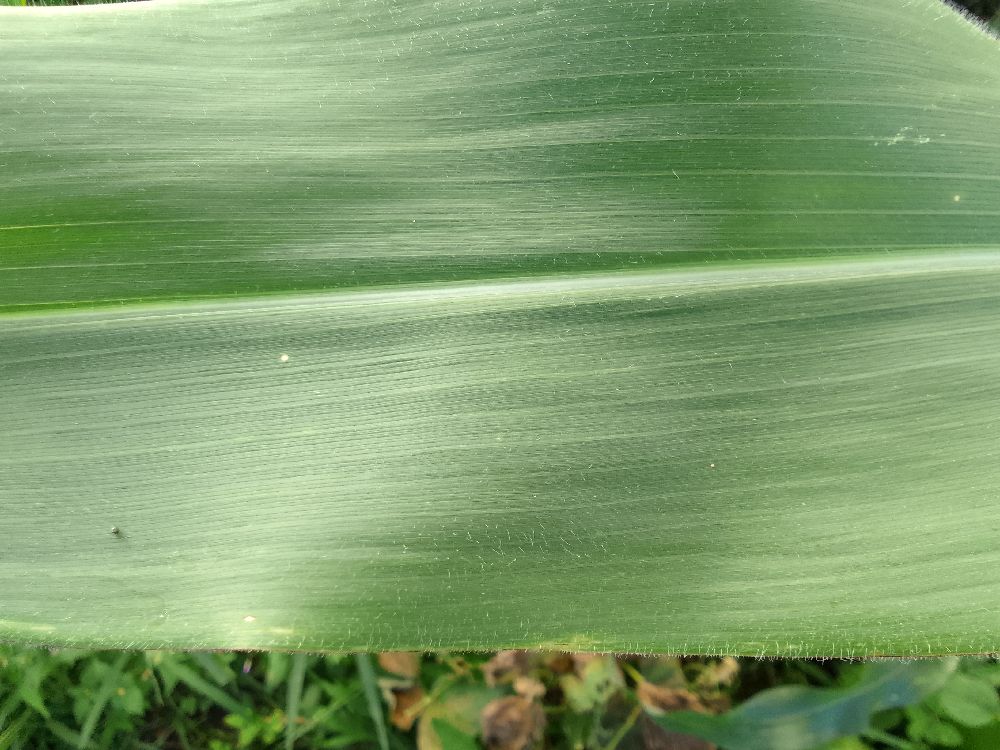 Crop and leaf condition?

maize, healthy
